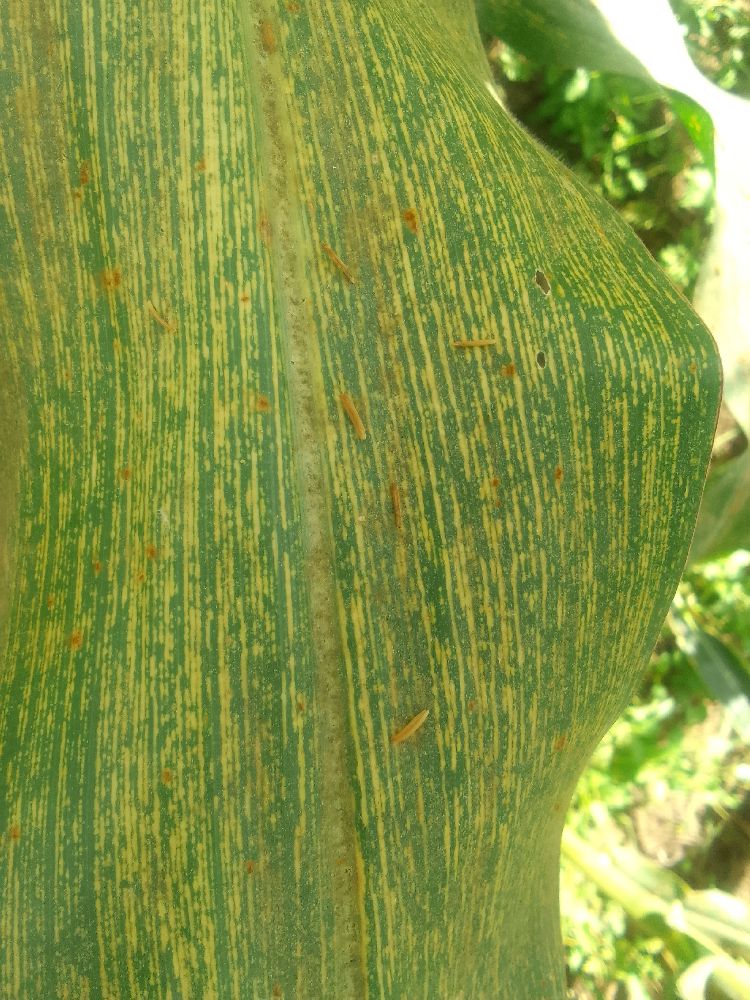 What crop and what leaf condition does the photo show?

maize, maize streak virus
